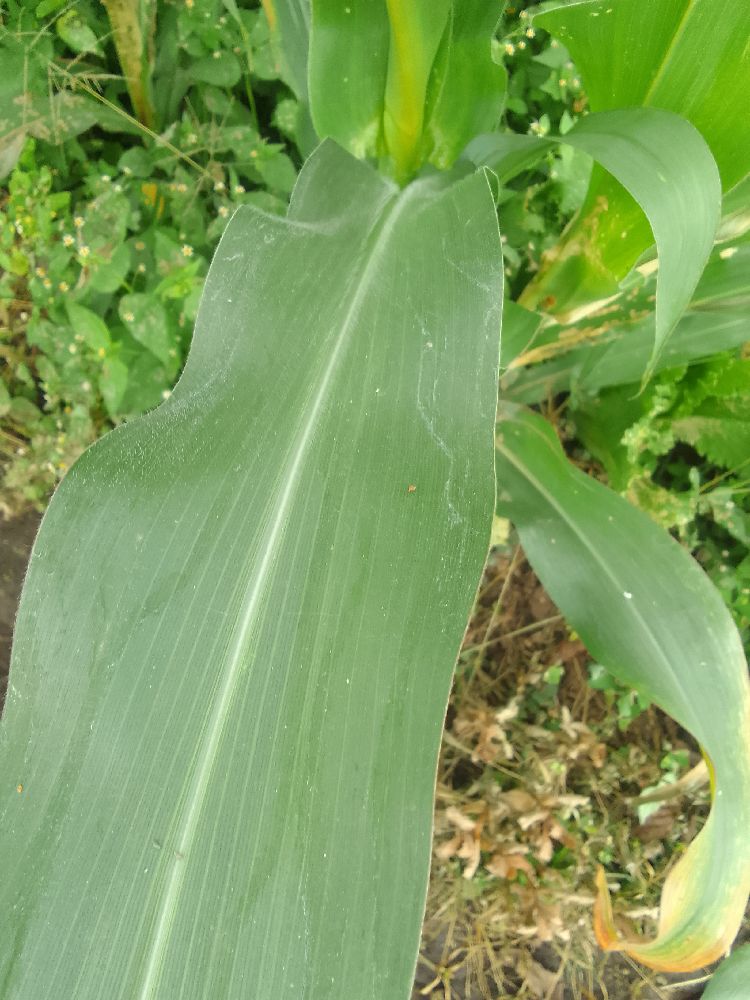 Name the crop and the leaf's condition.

maize, healthy
